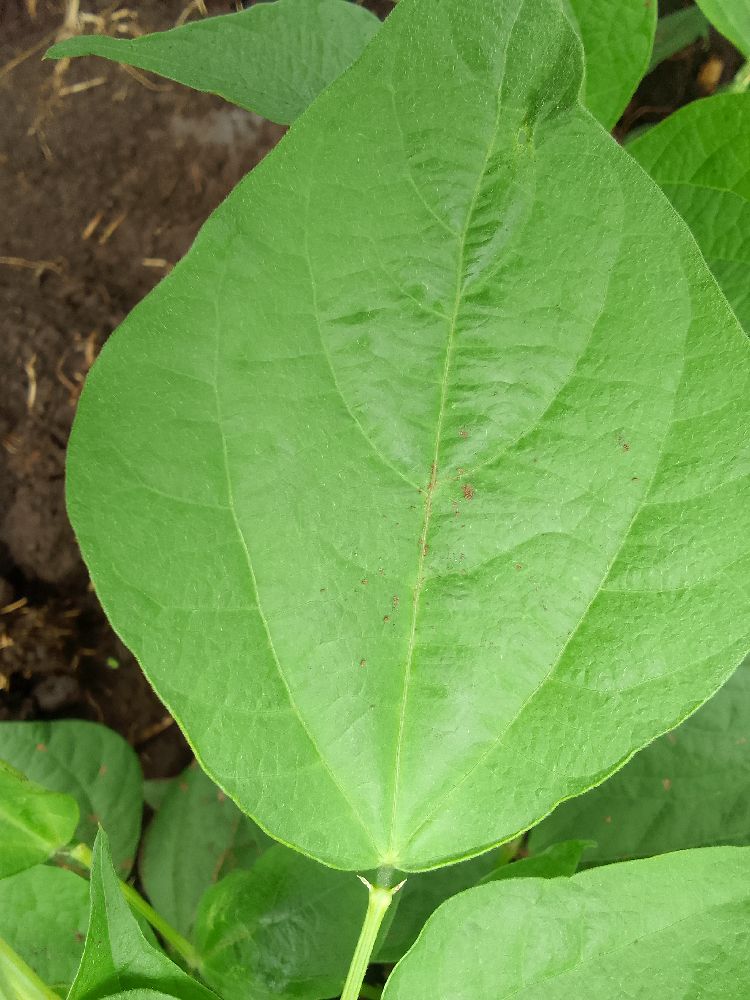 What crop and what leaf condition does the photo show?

common bean, healthy
